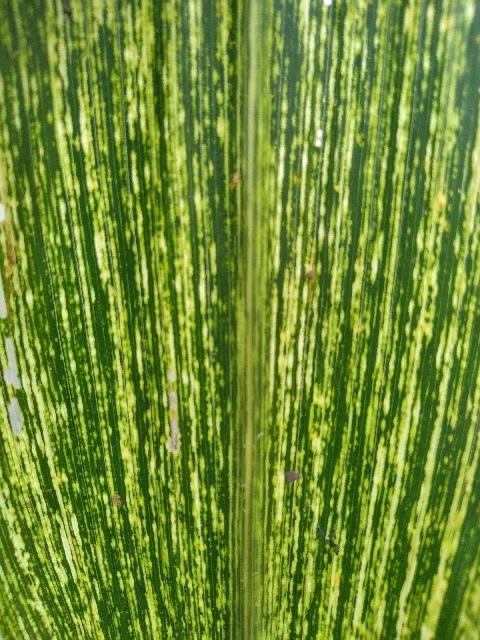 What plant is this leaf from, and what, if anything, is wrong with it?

maize, maize streak virus
